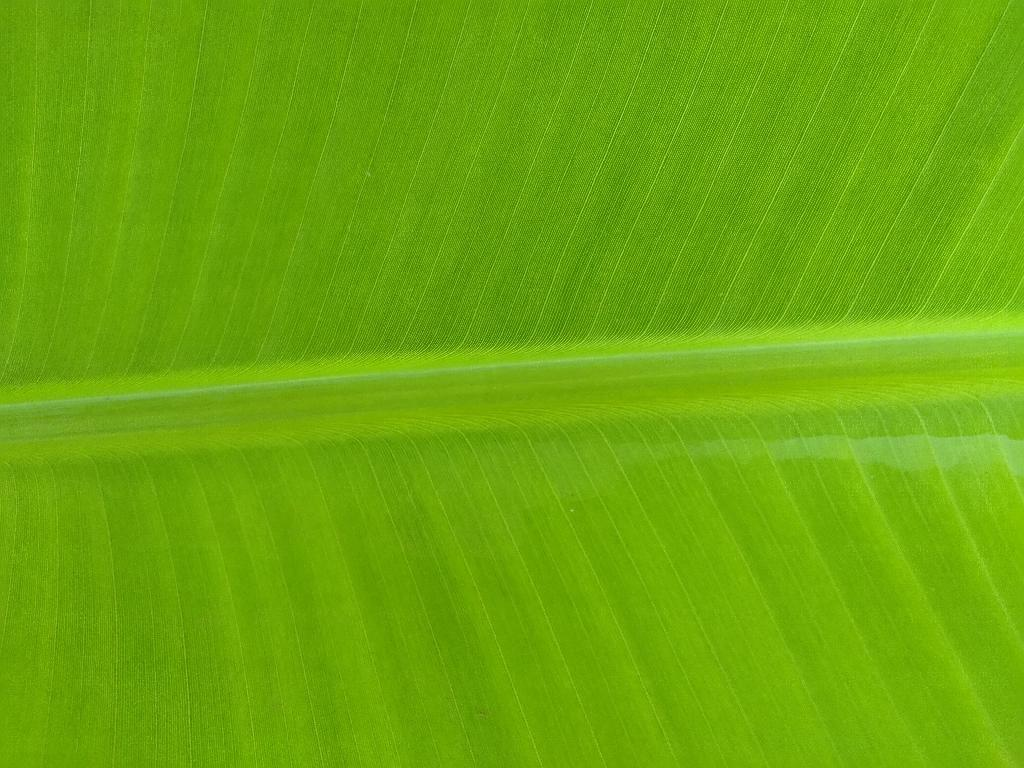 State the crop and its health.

banana, healthy
